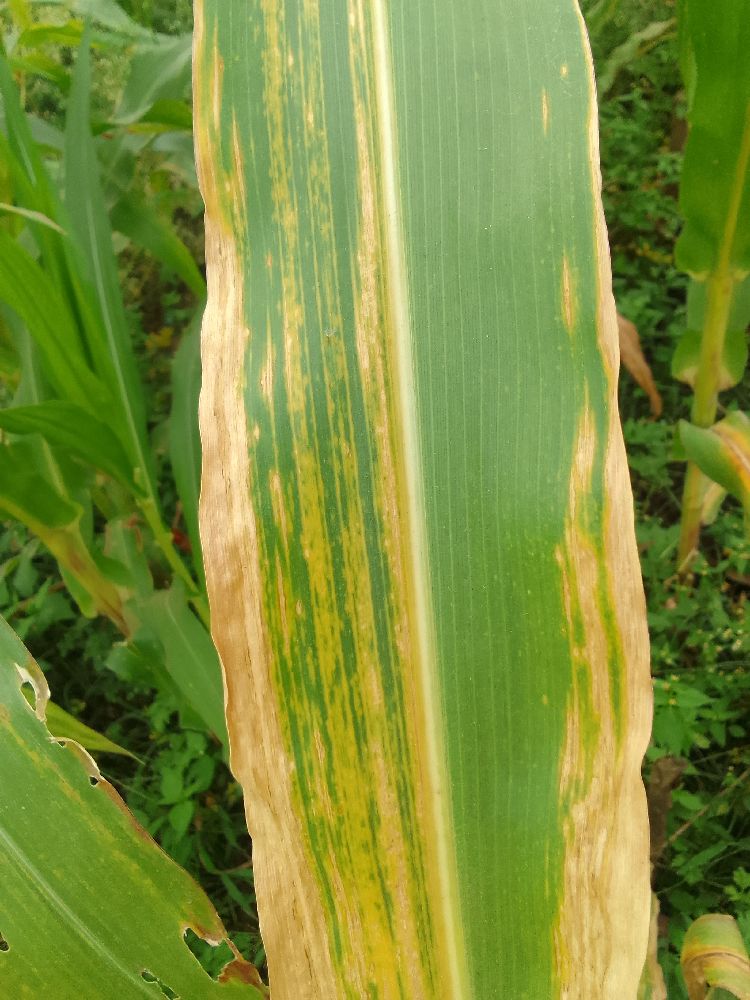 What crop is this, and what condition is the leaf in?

maize, maize lethal necrosis
